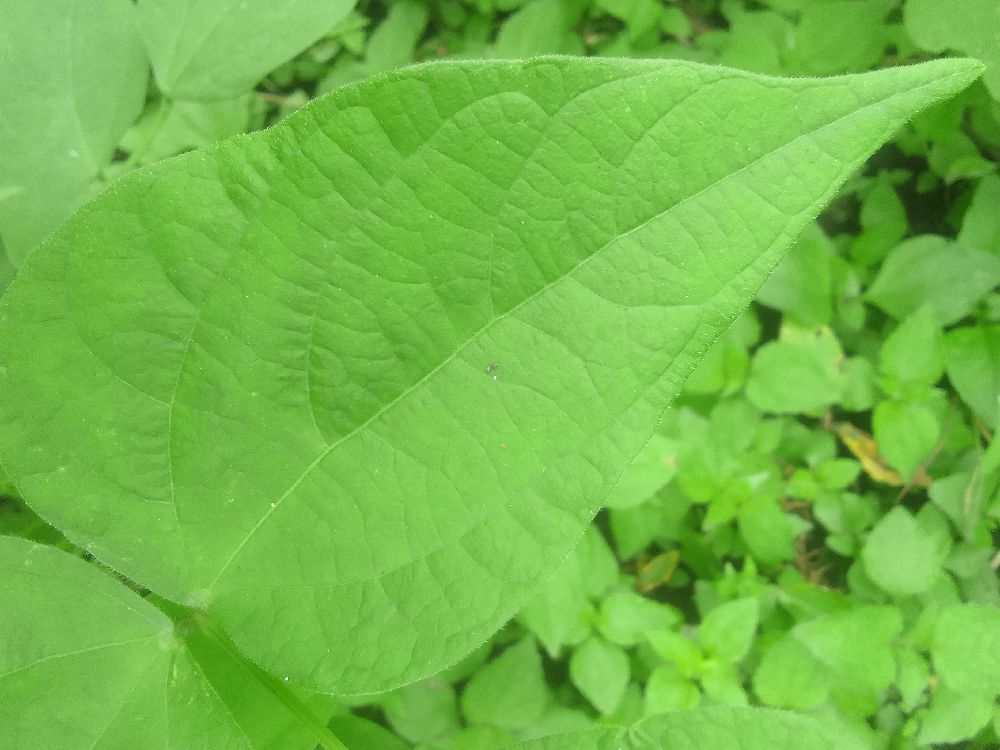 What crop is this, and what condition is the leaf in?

common bean, healthy
